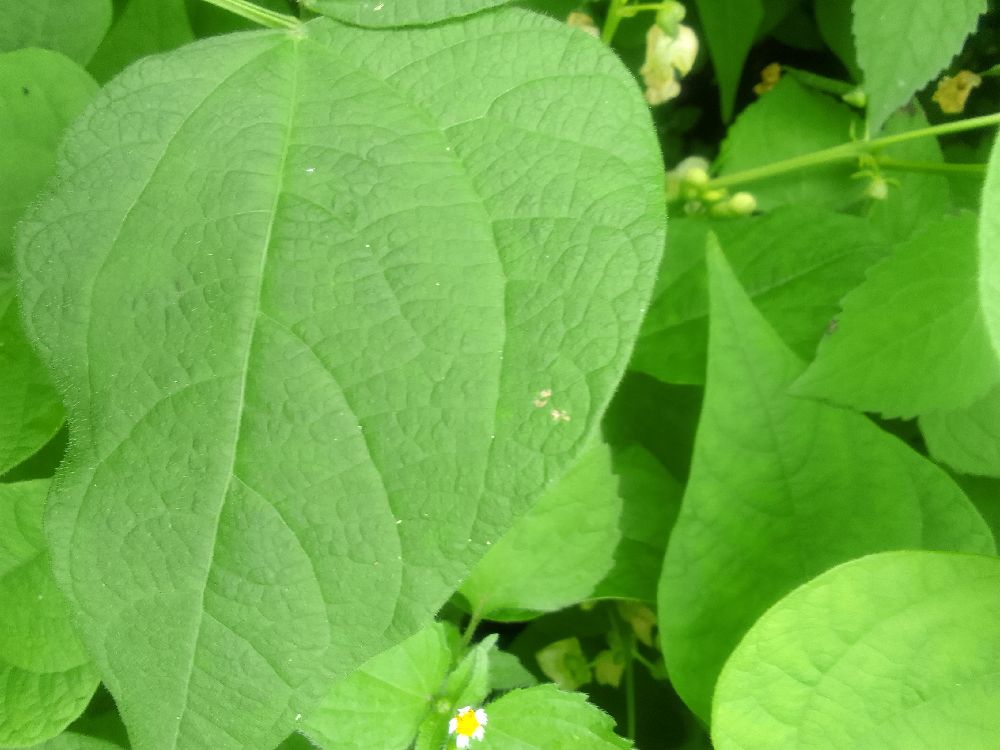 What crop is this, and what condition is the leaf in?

common bean, healthy
